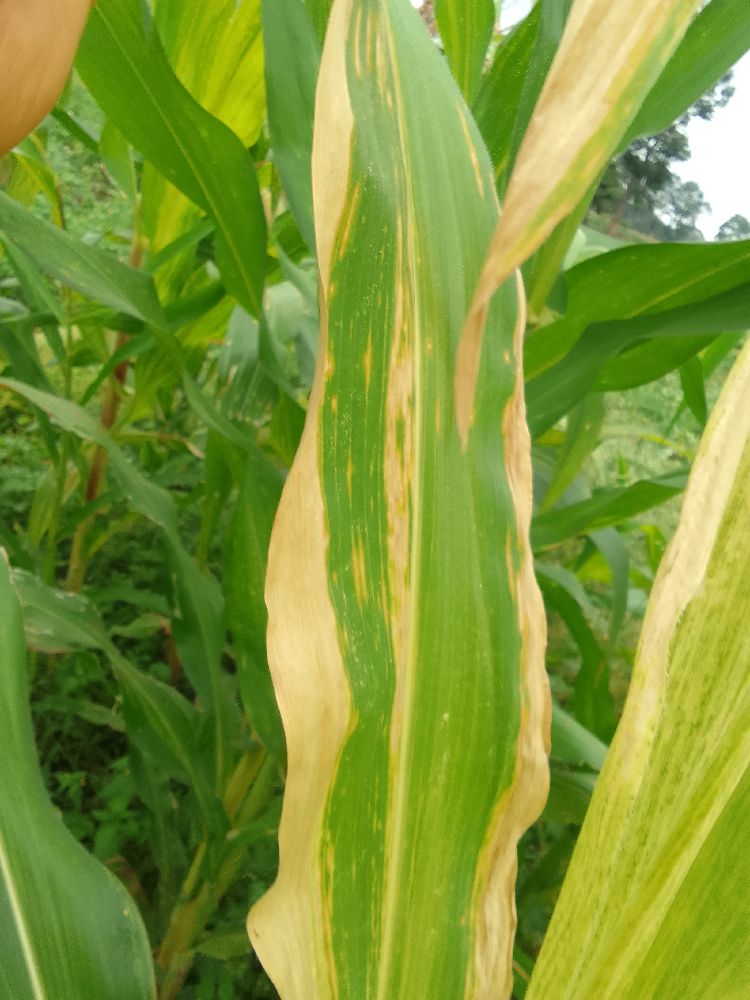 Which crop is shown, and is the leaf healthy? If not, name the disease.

maize, maize lethal necrosis
